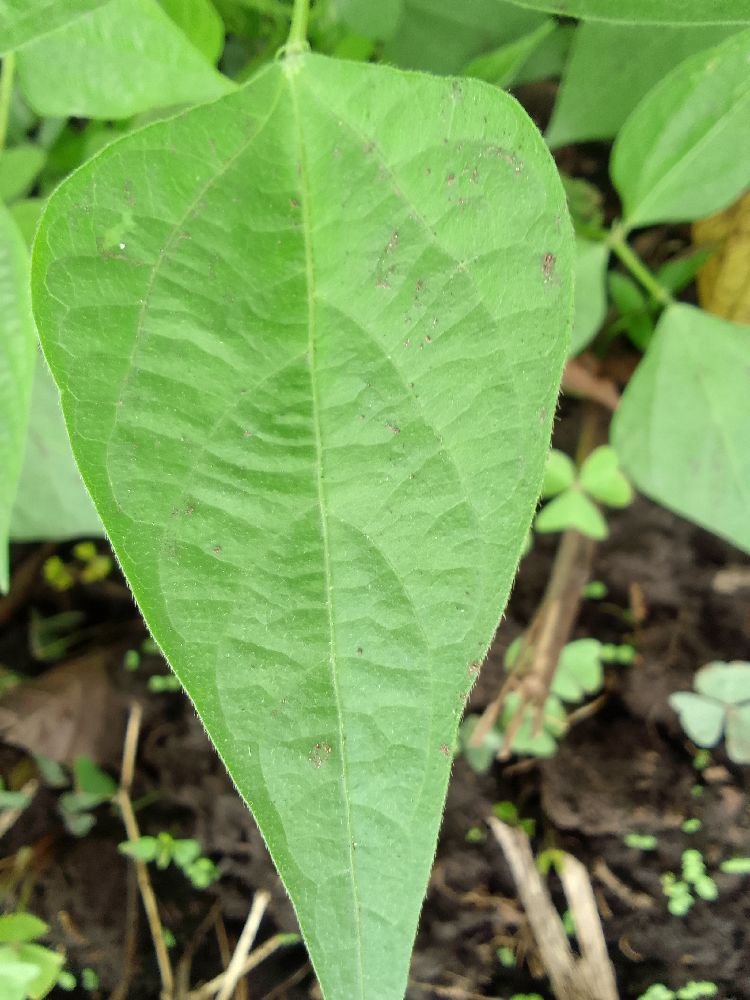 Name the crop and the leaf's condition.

common bean, healthy
